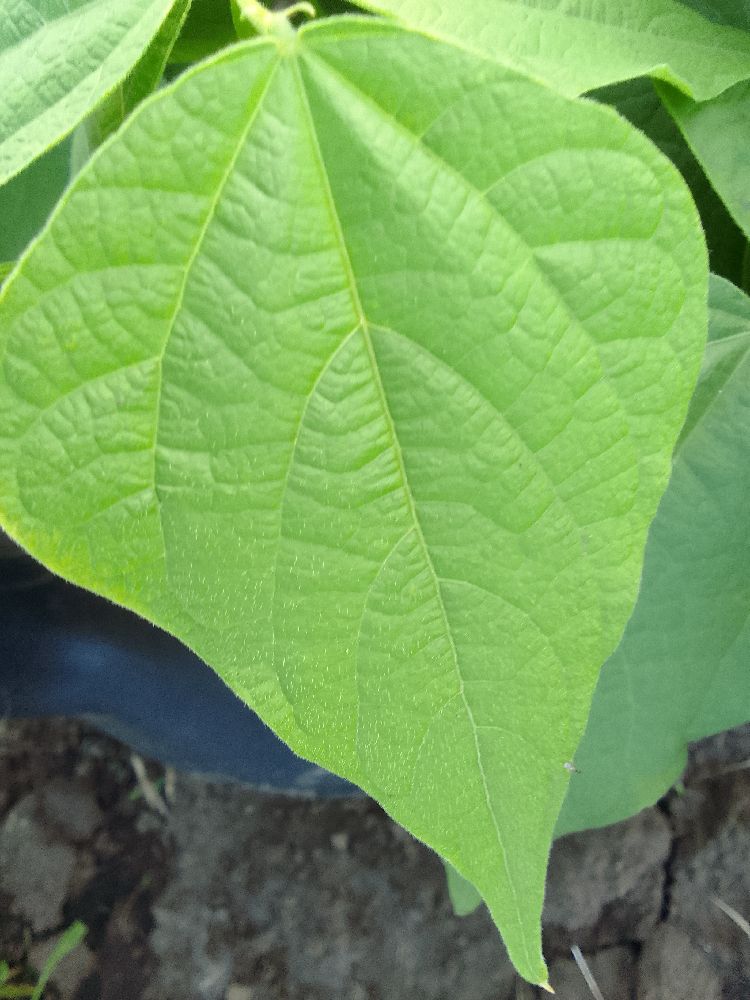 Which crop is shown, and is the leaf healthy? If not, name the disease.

common bean, healthy
